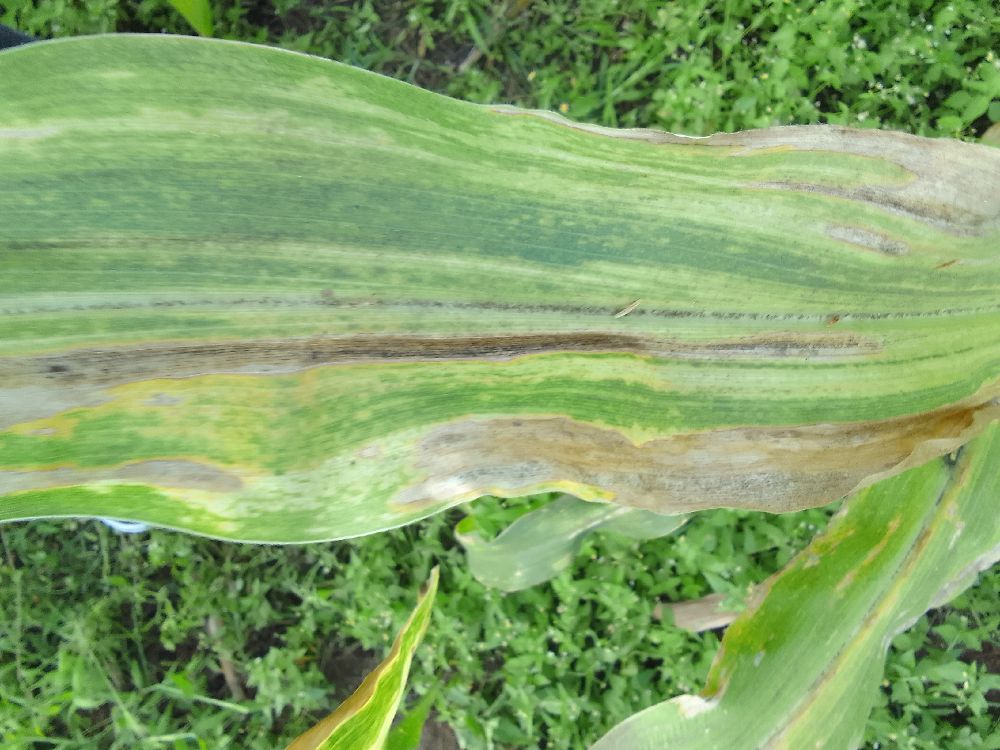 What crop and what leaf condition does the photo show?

maize, maize lethal necrosis
